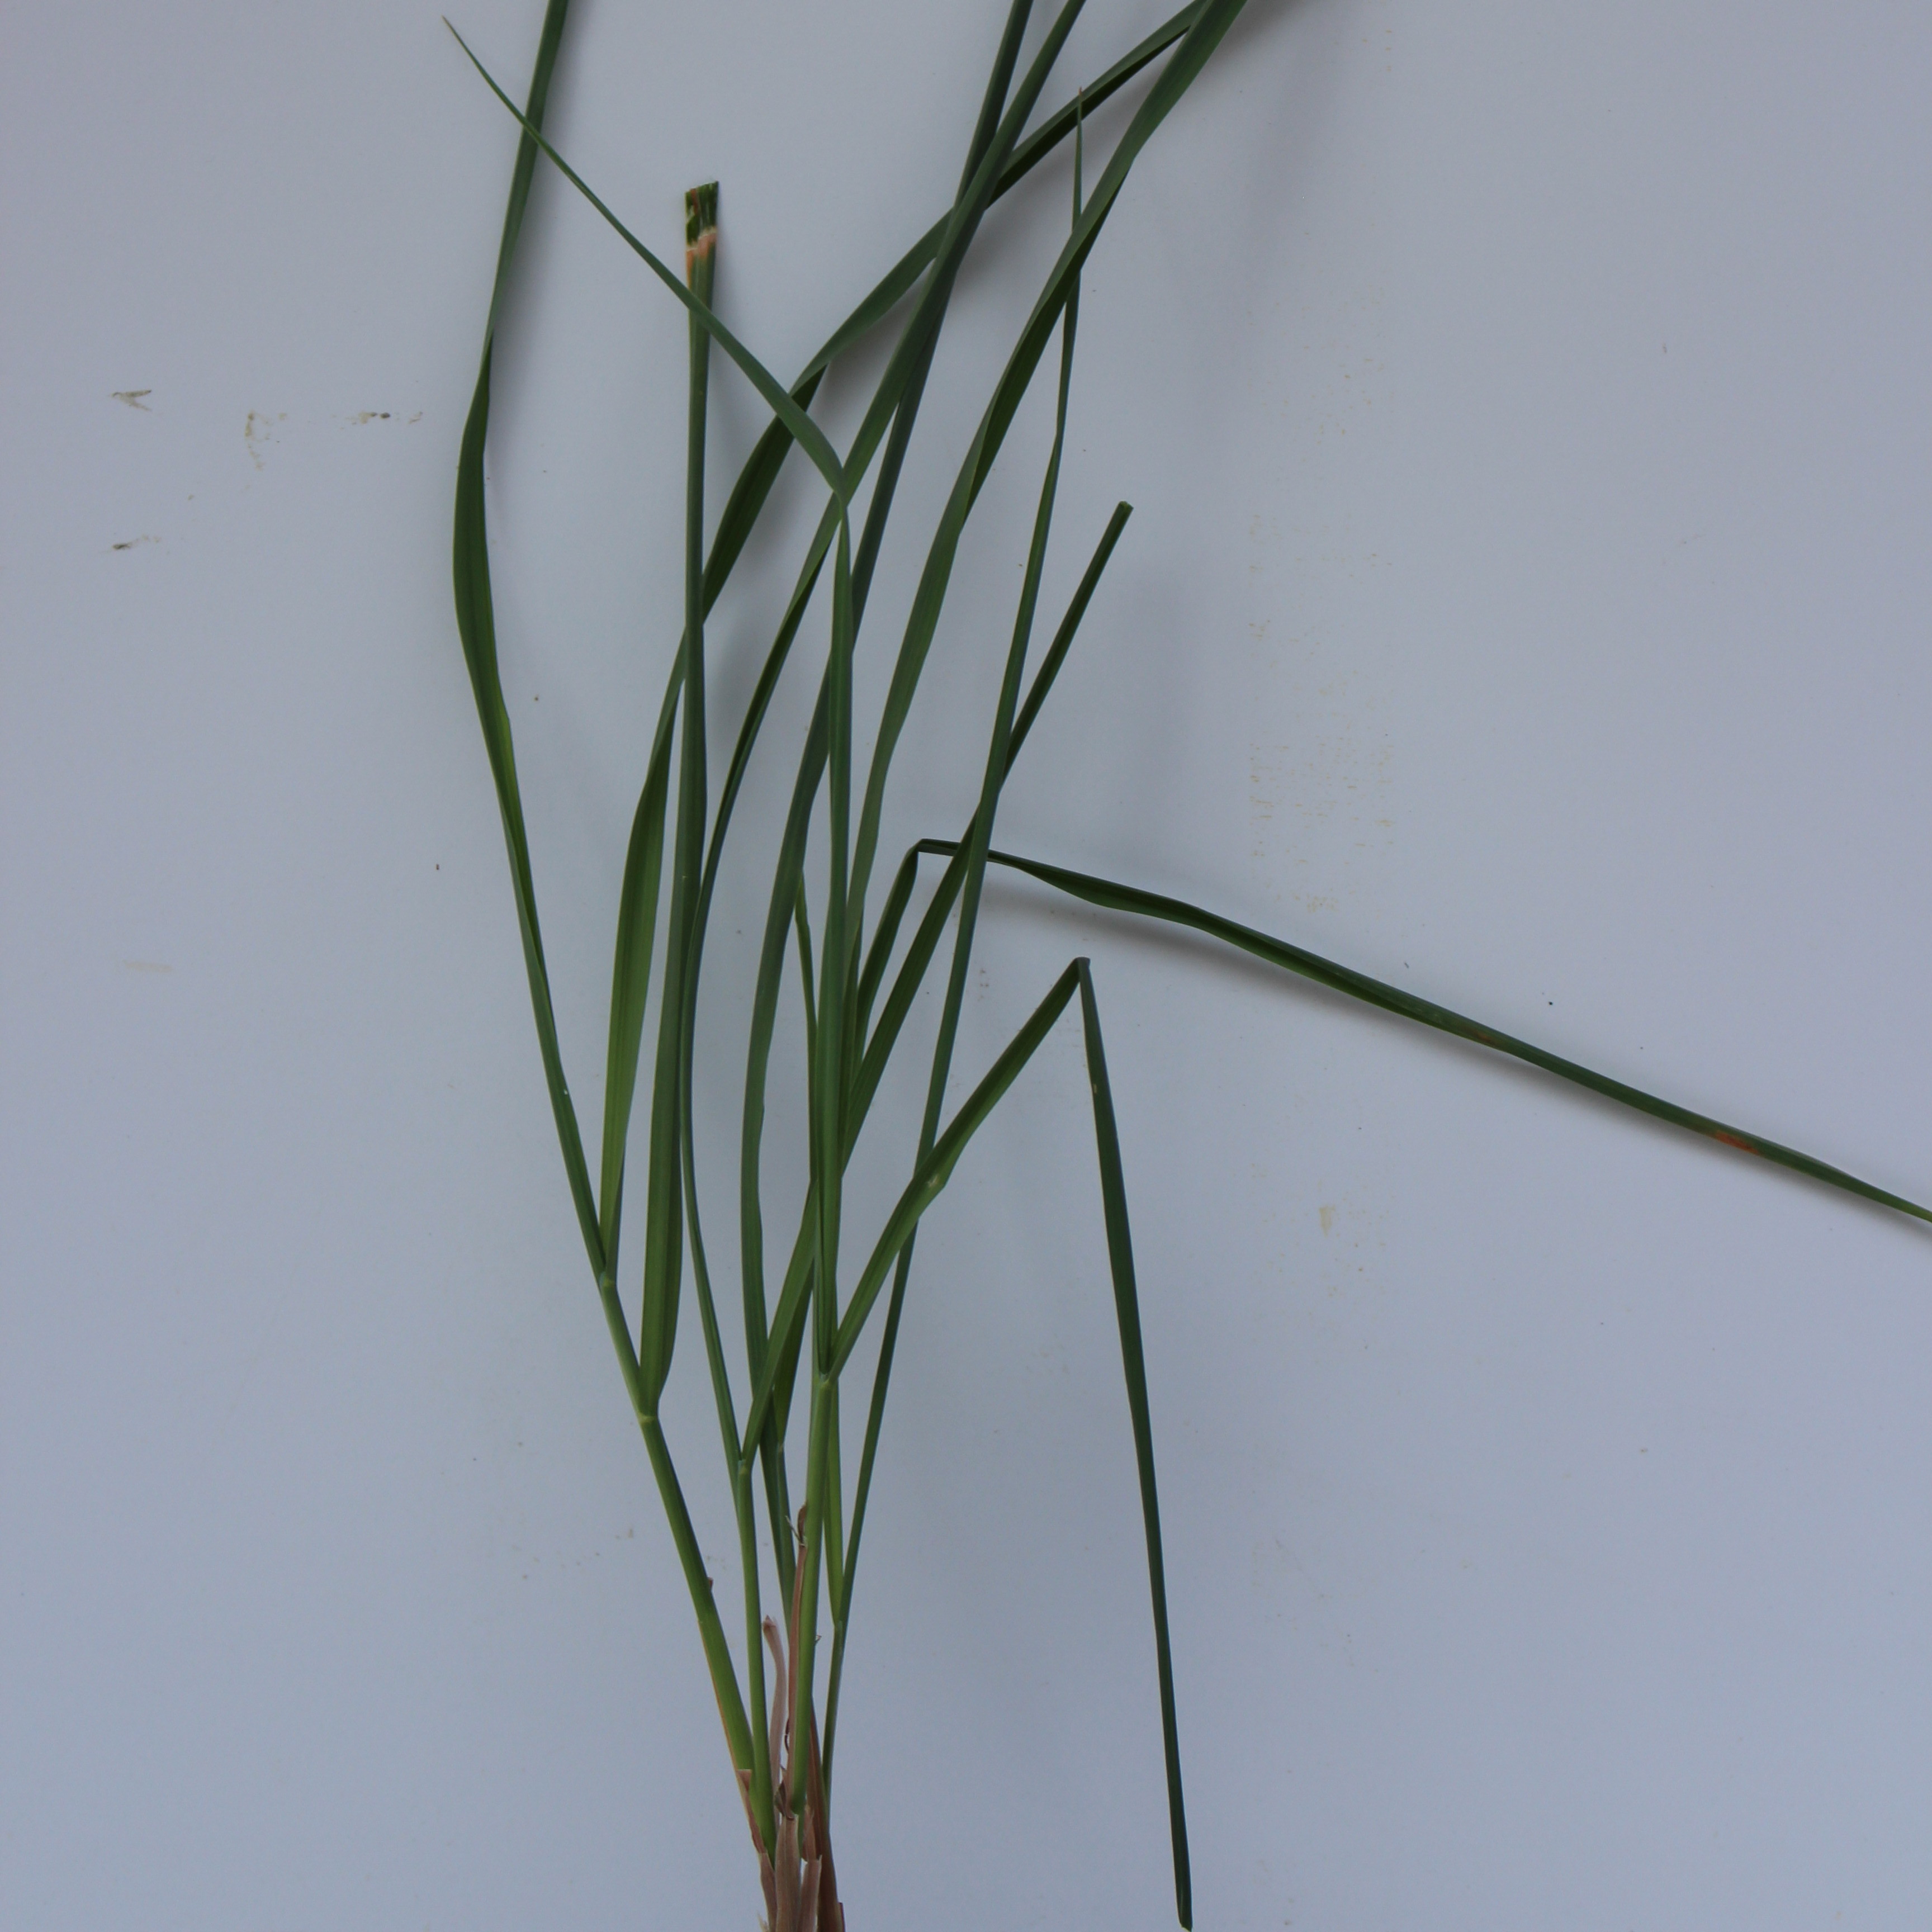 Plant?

Avena sterilis
